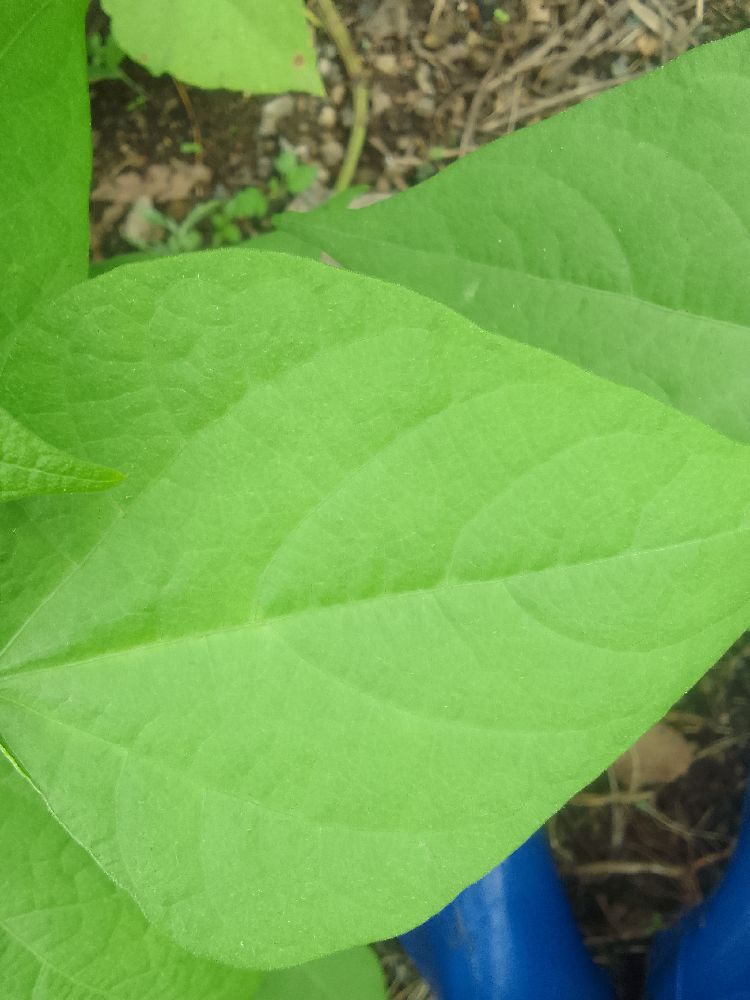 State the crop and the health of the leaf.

common bean, healthy
